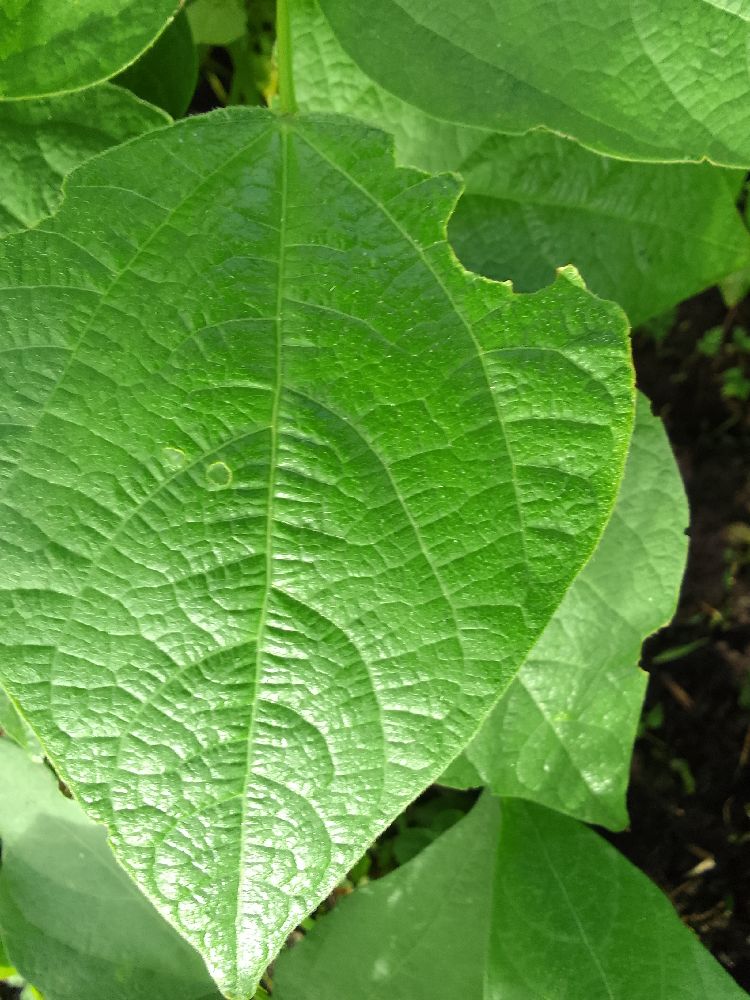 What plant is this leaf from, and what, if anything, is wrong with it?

common bean, healthy
